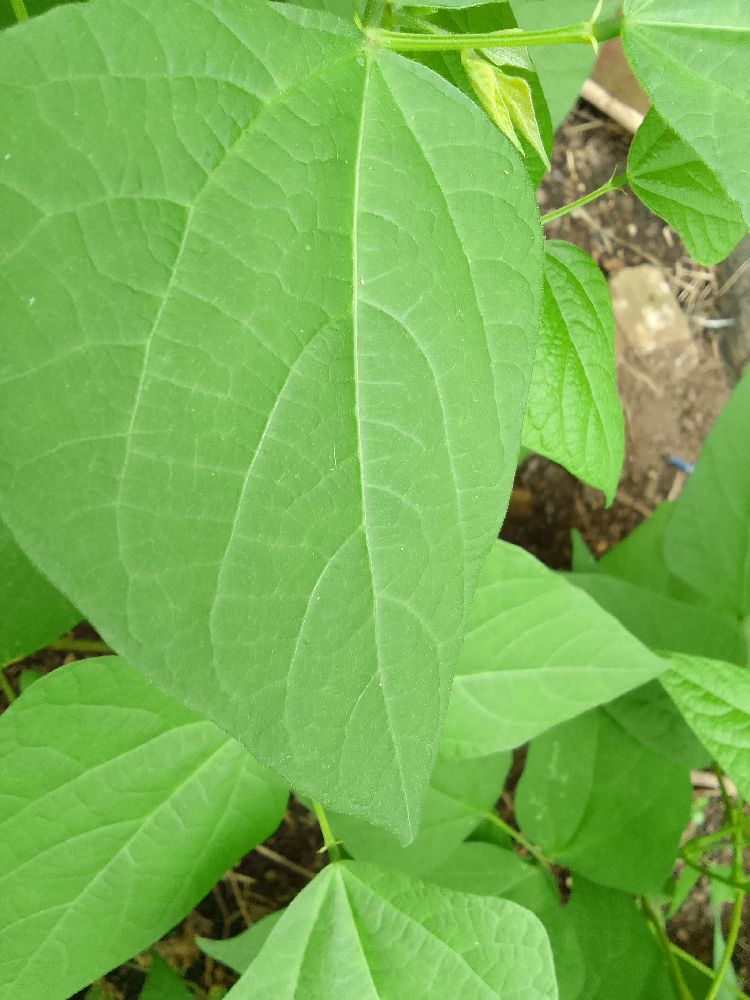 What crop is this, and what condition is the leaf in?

common bean, healthy
